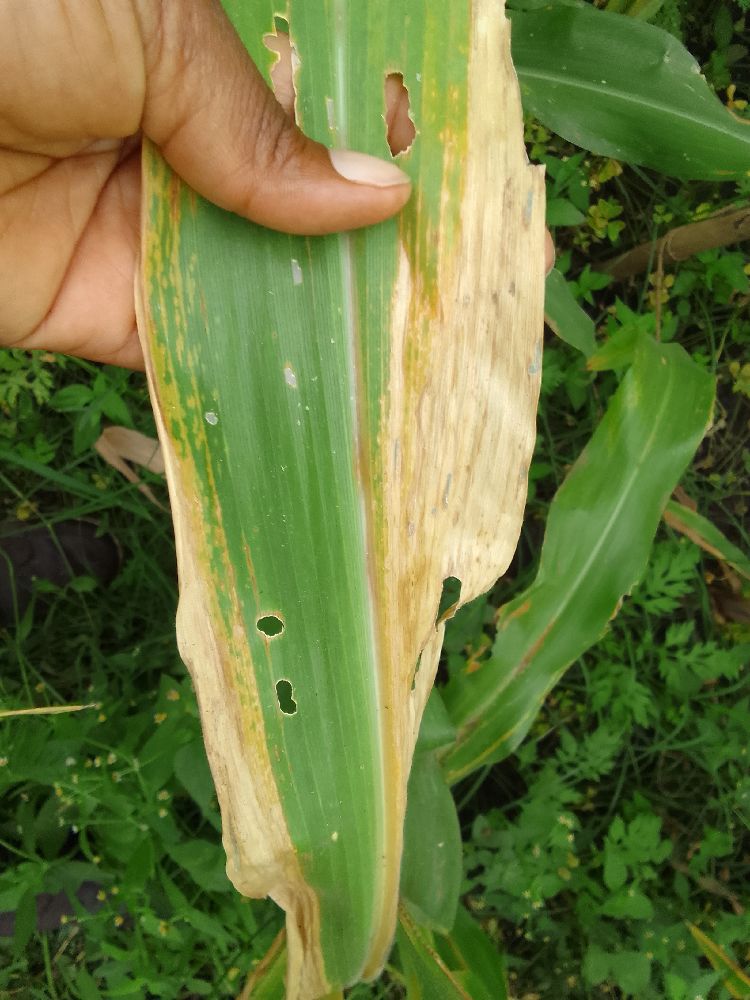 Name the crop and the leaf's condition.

maize, maize lethal necrosis
